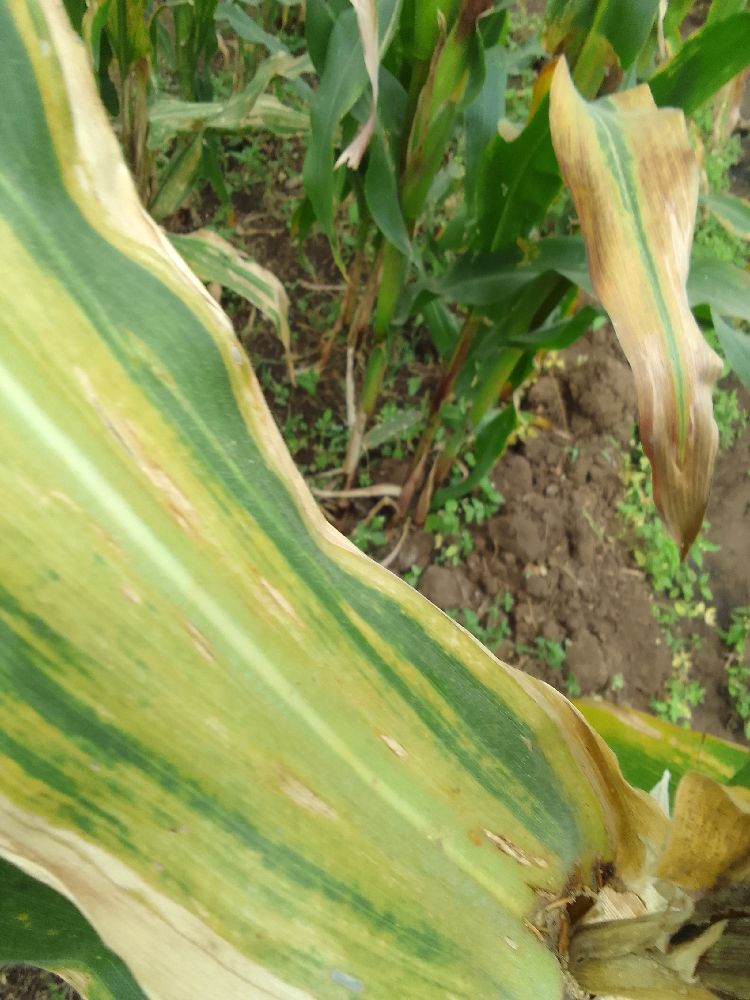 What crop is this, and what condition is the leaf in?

maize, maize lethal necrosis
